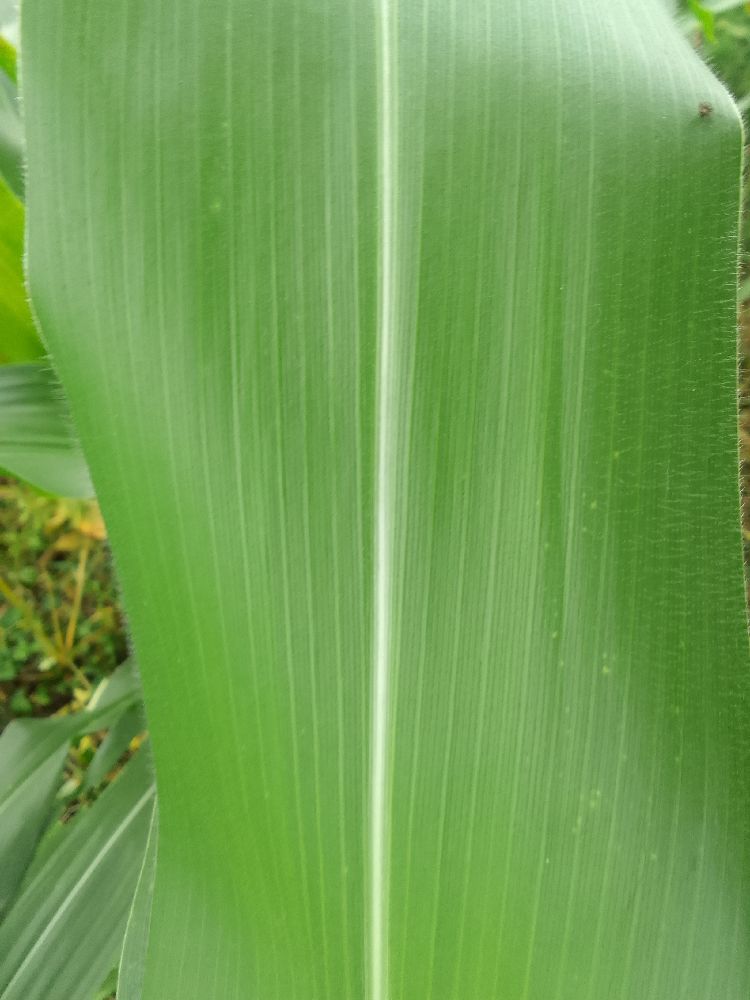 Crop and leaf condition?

maize, healthy
